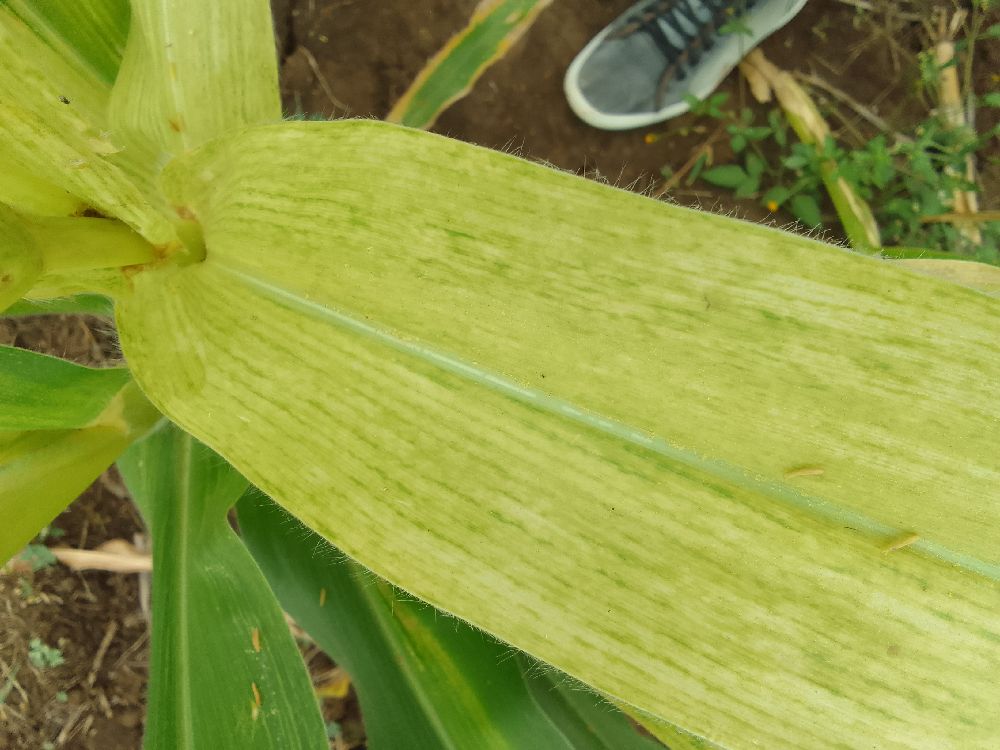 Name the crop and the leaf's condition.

maize, maize lethal necrosis
